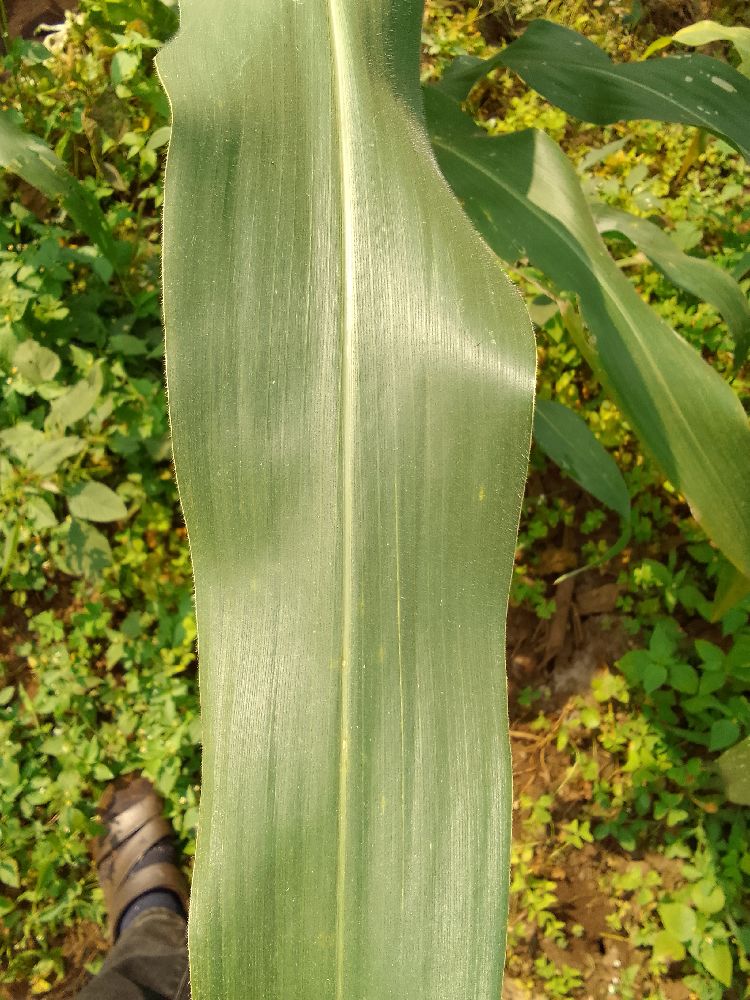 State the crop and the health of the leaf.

maize, healthy
